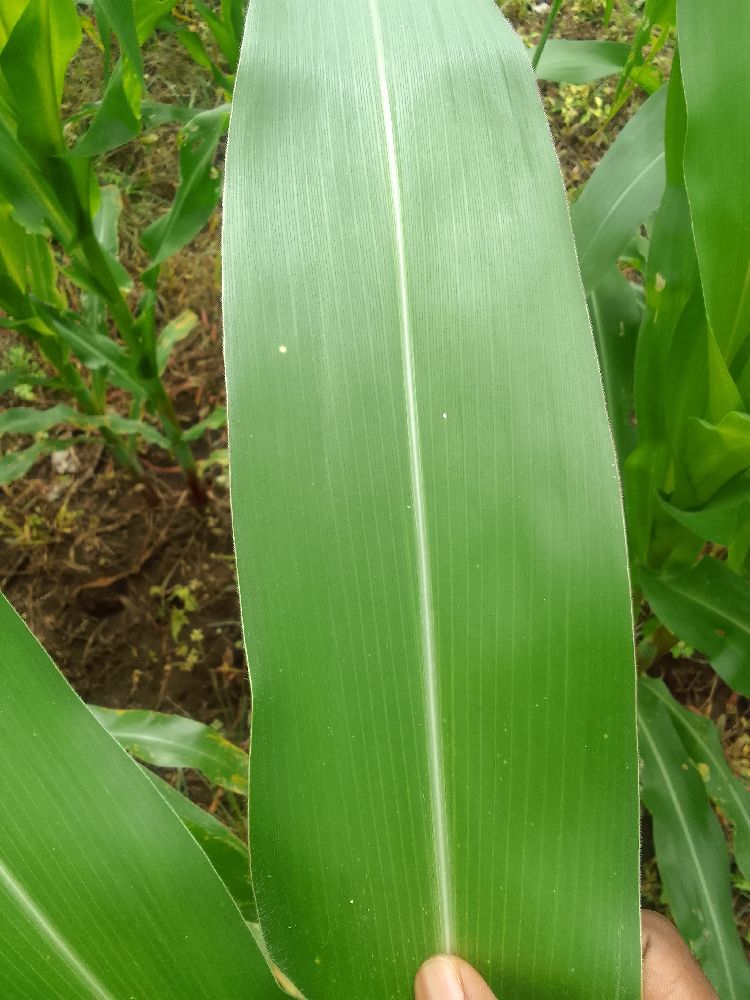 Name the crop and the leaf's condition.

maize, healthy
